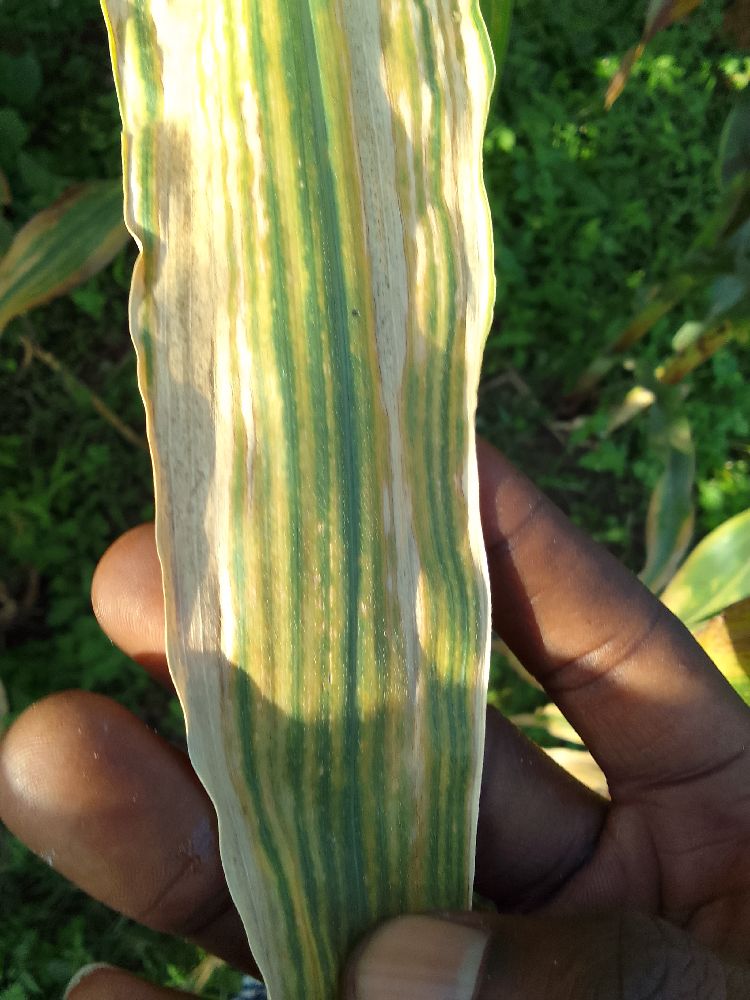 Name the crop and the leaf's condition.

maize, maize lethal necrosis
